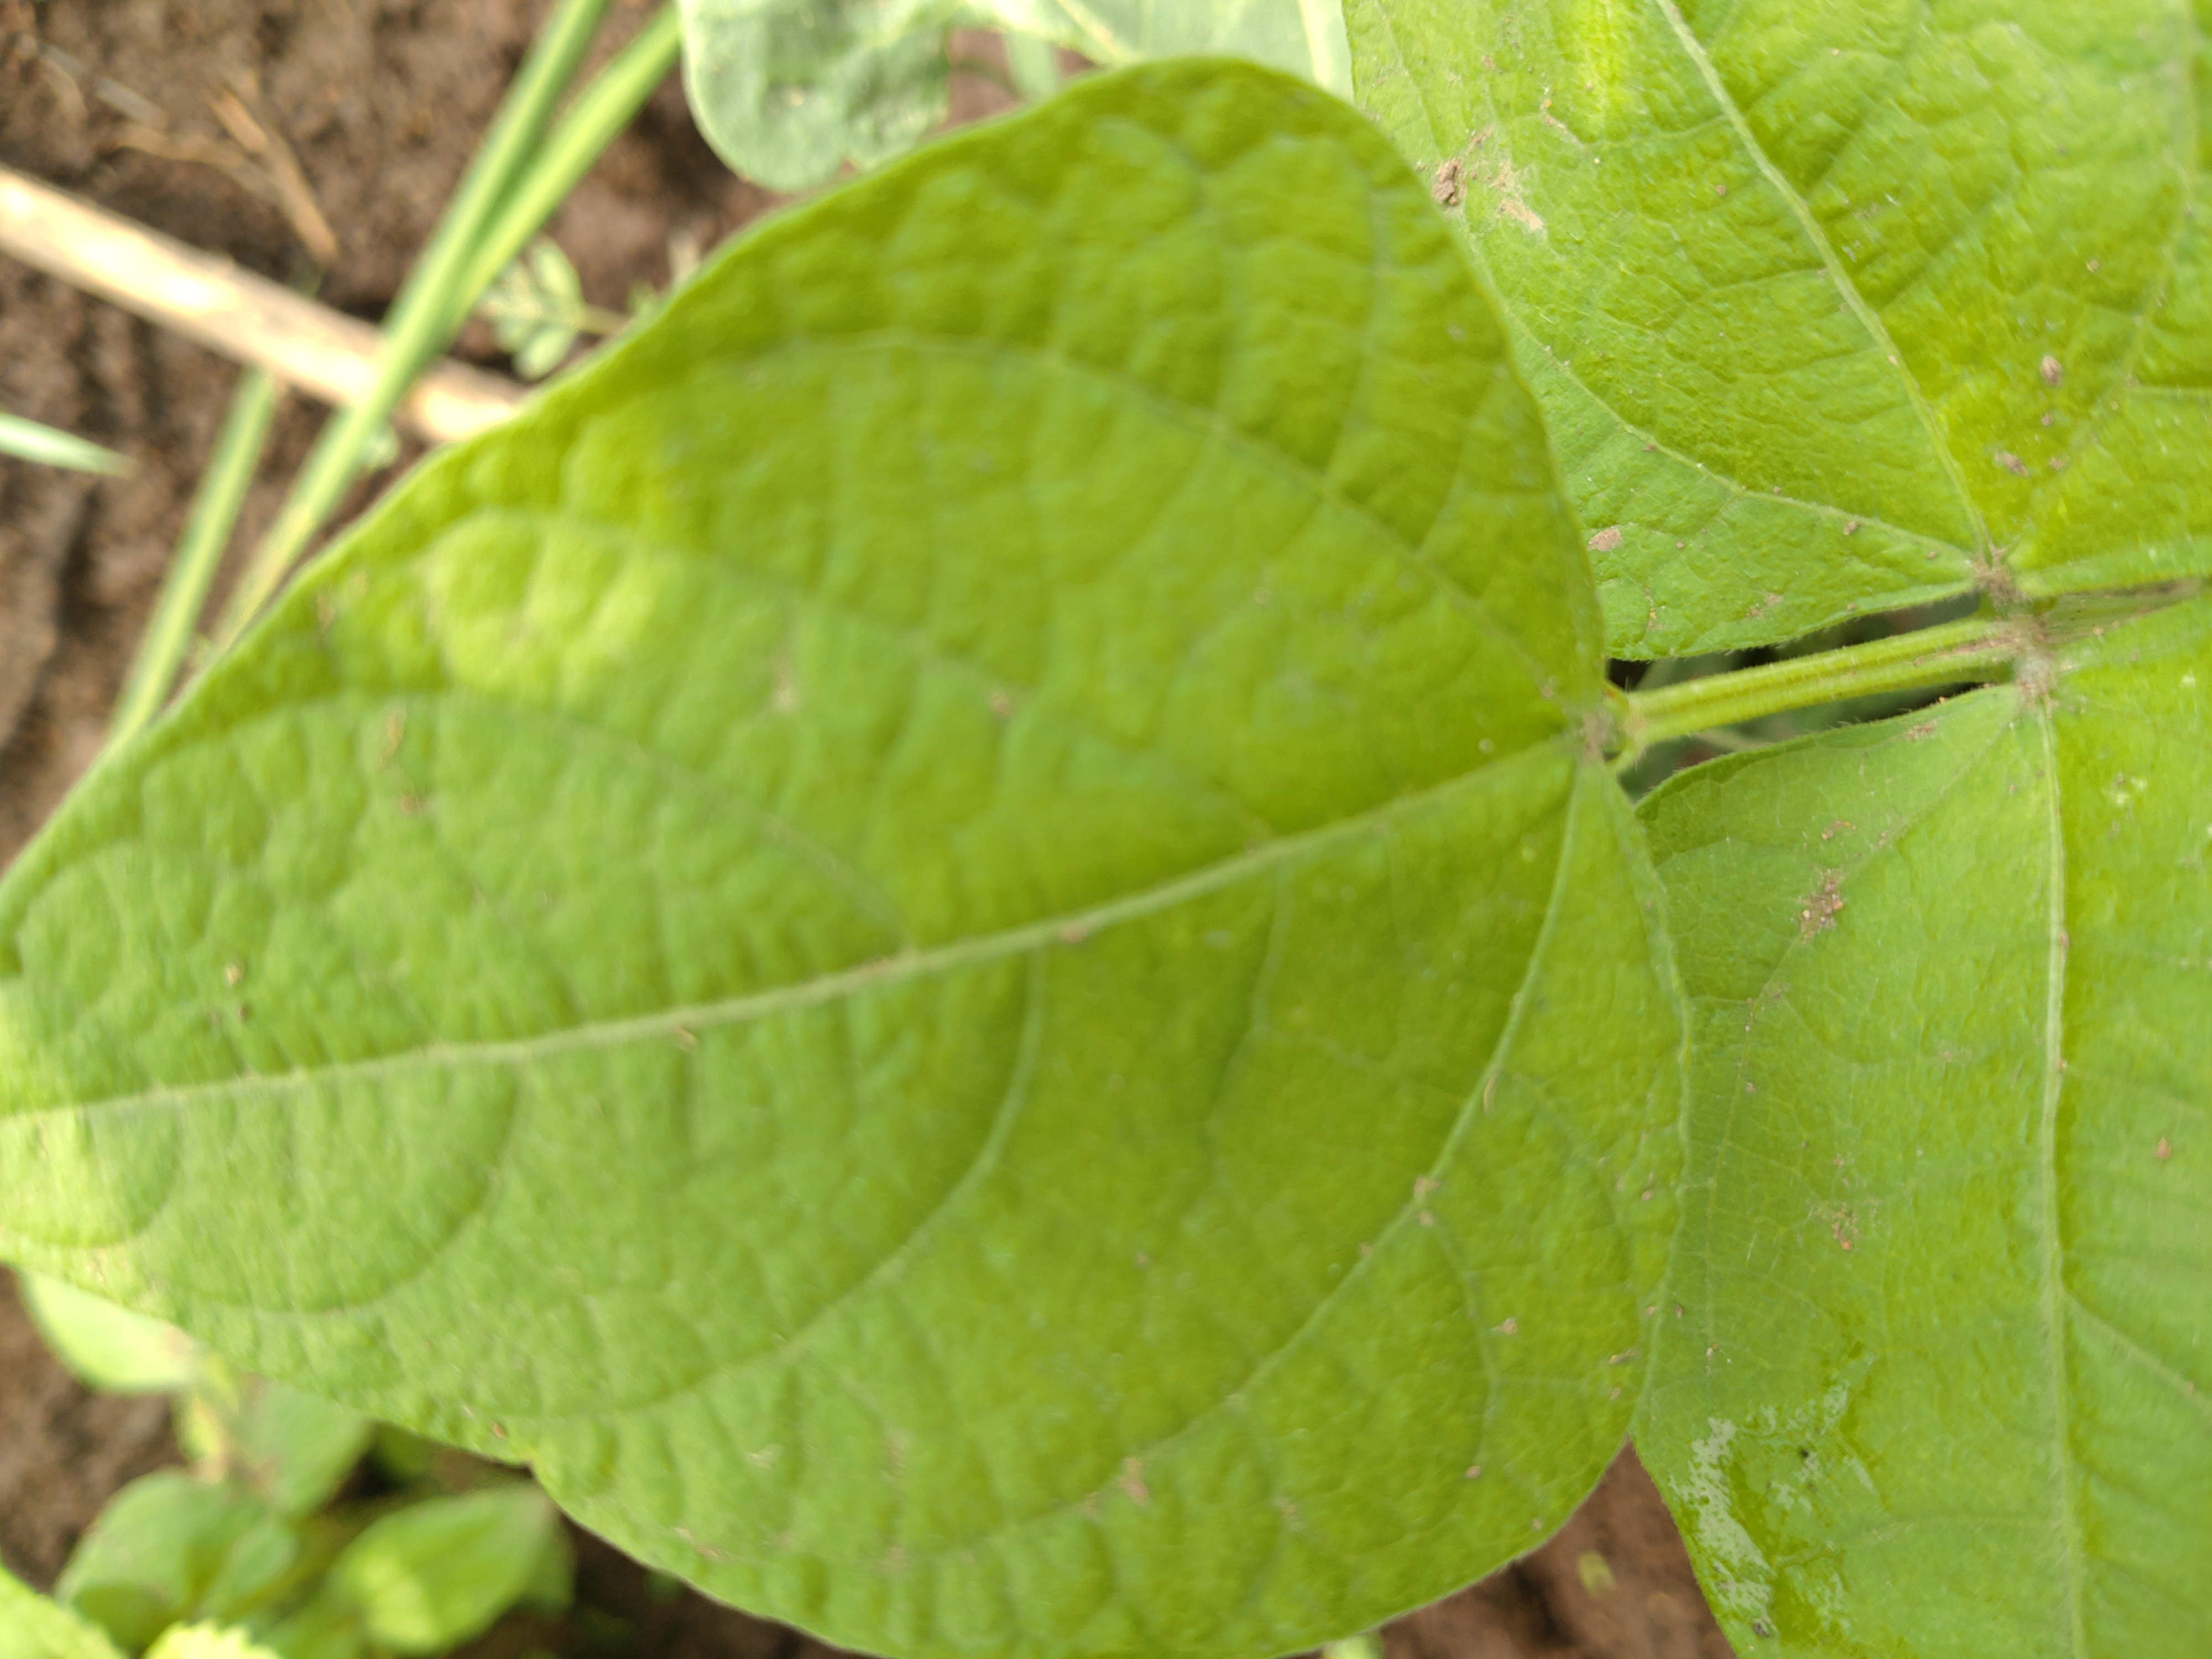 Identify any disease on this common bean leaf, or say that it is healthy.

healthy
